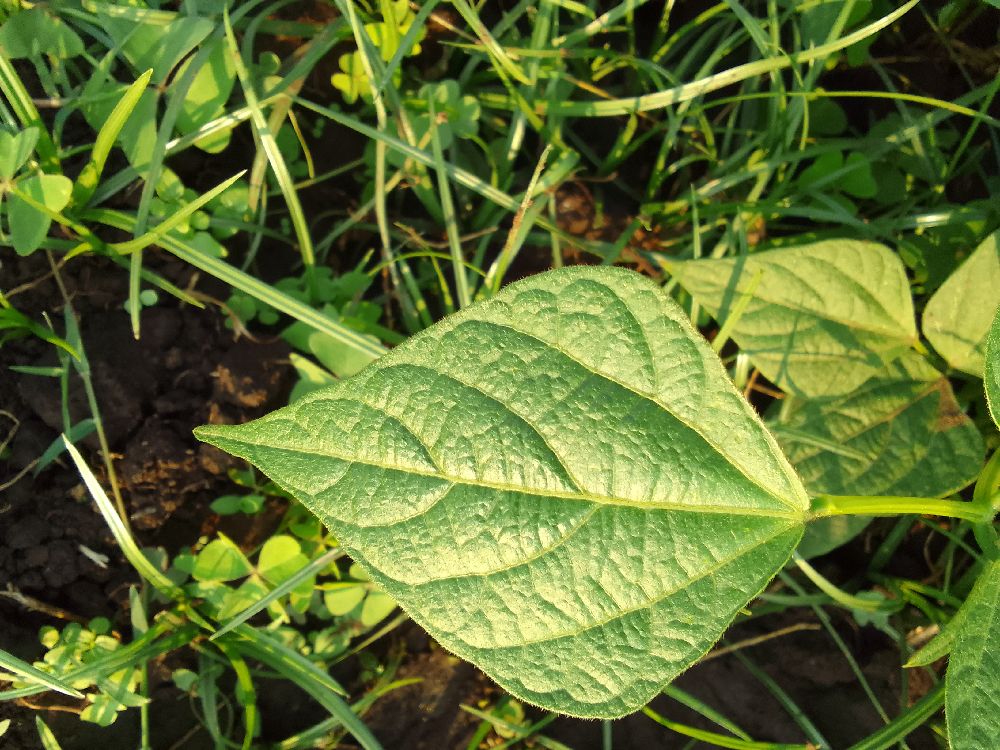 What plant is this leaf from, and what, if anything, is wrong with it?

common bean, healthy
